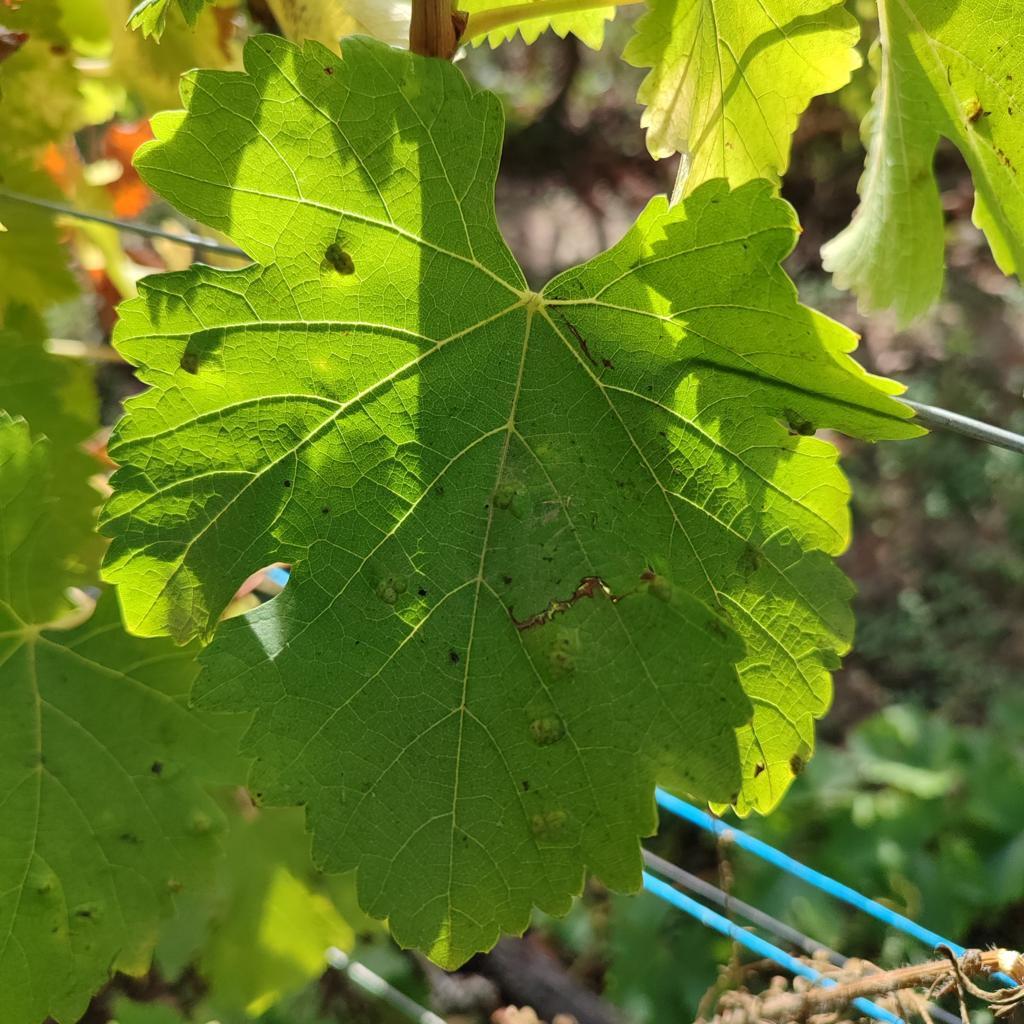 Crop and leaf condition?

grapevine, erineum mite
